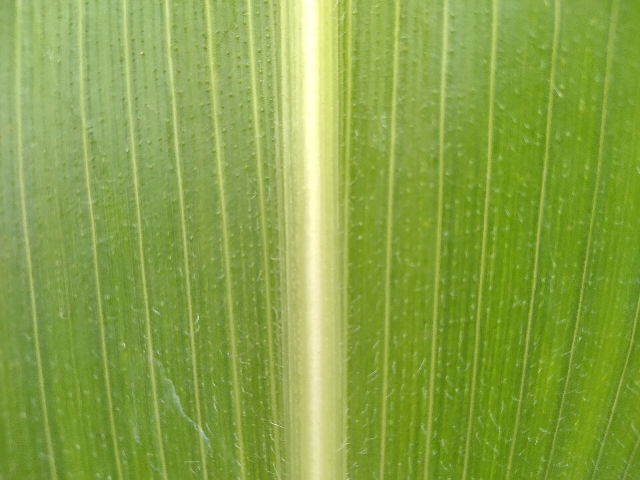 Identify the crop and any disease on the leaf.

maize, healthy
